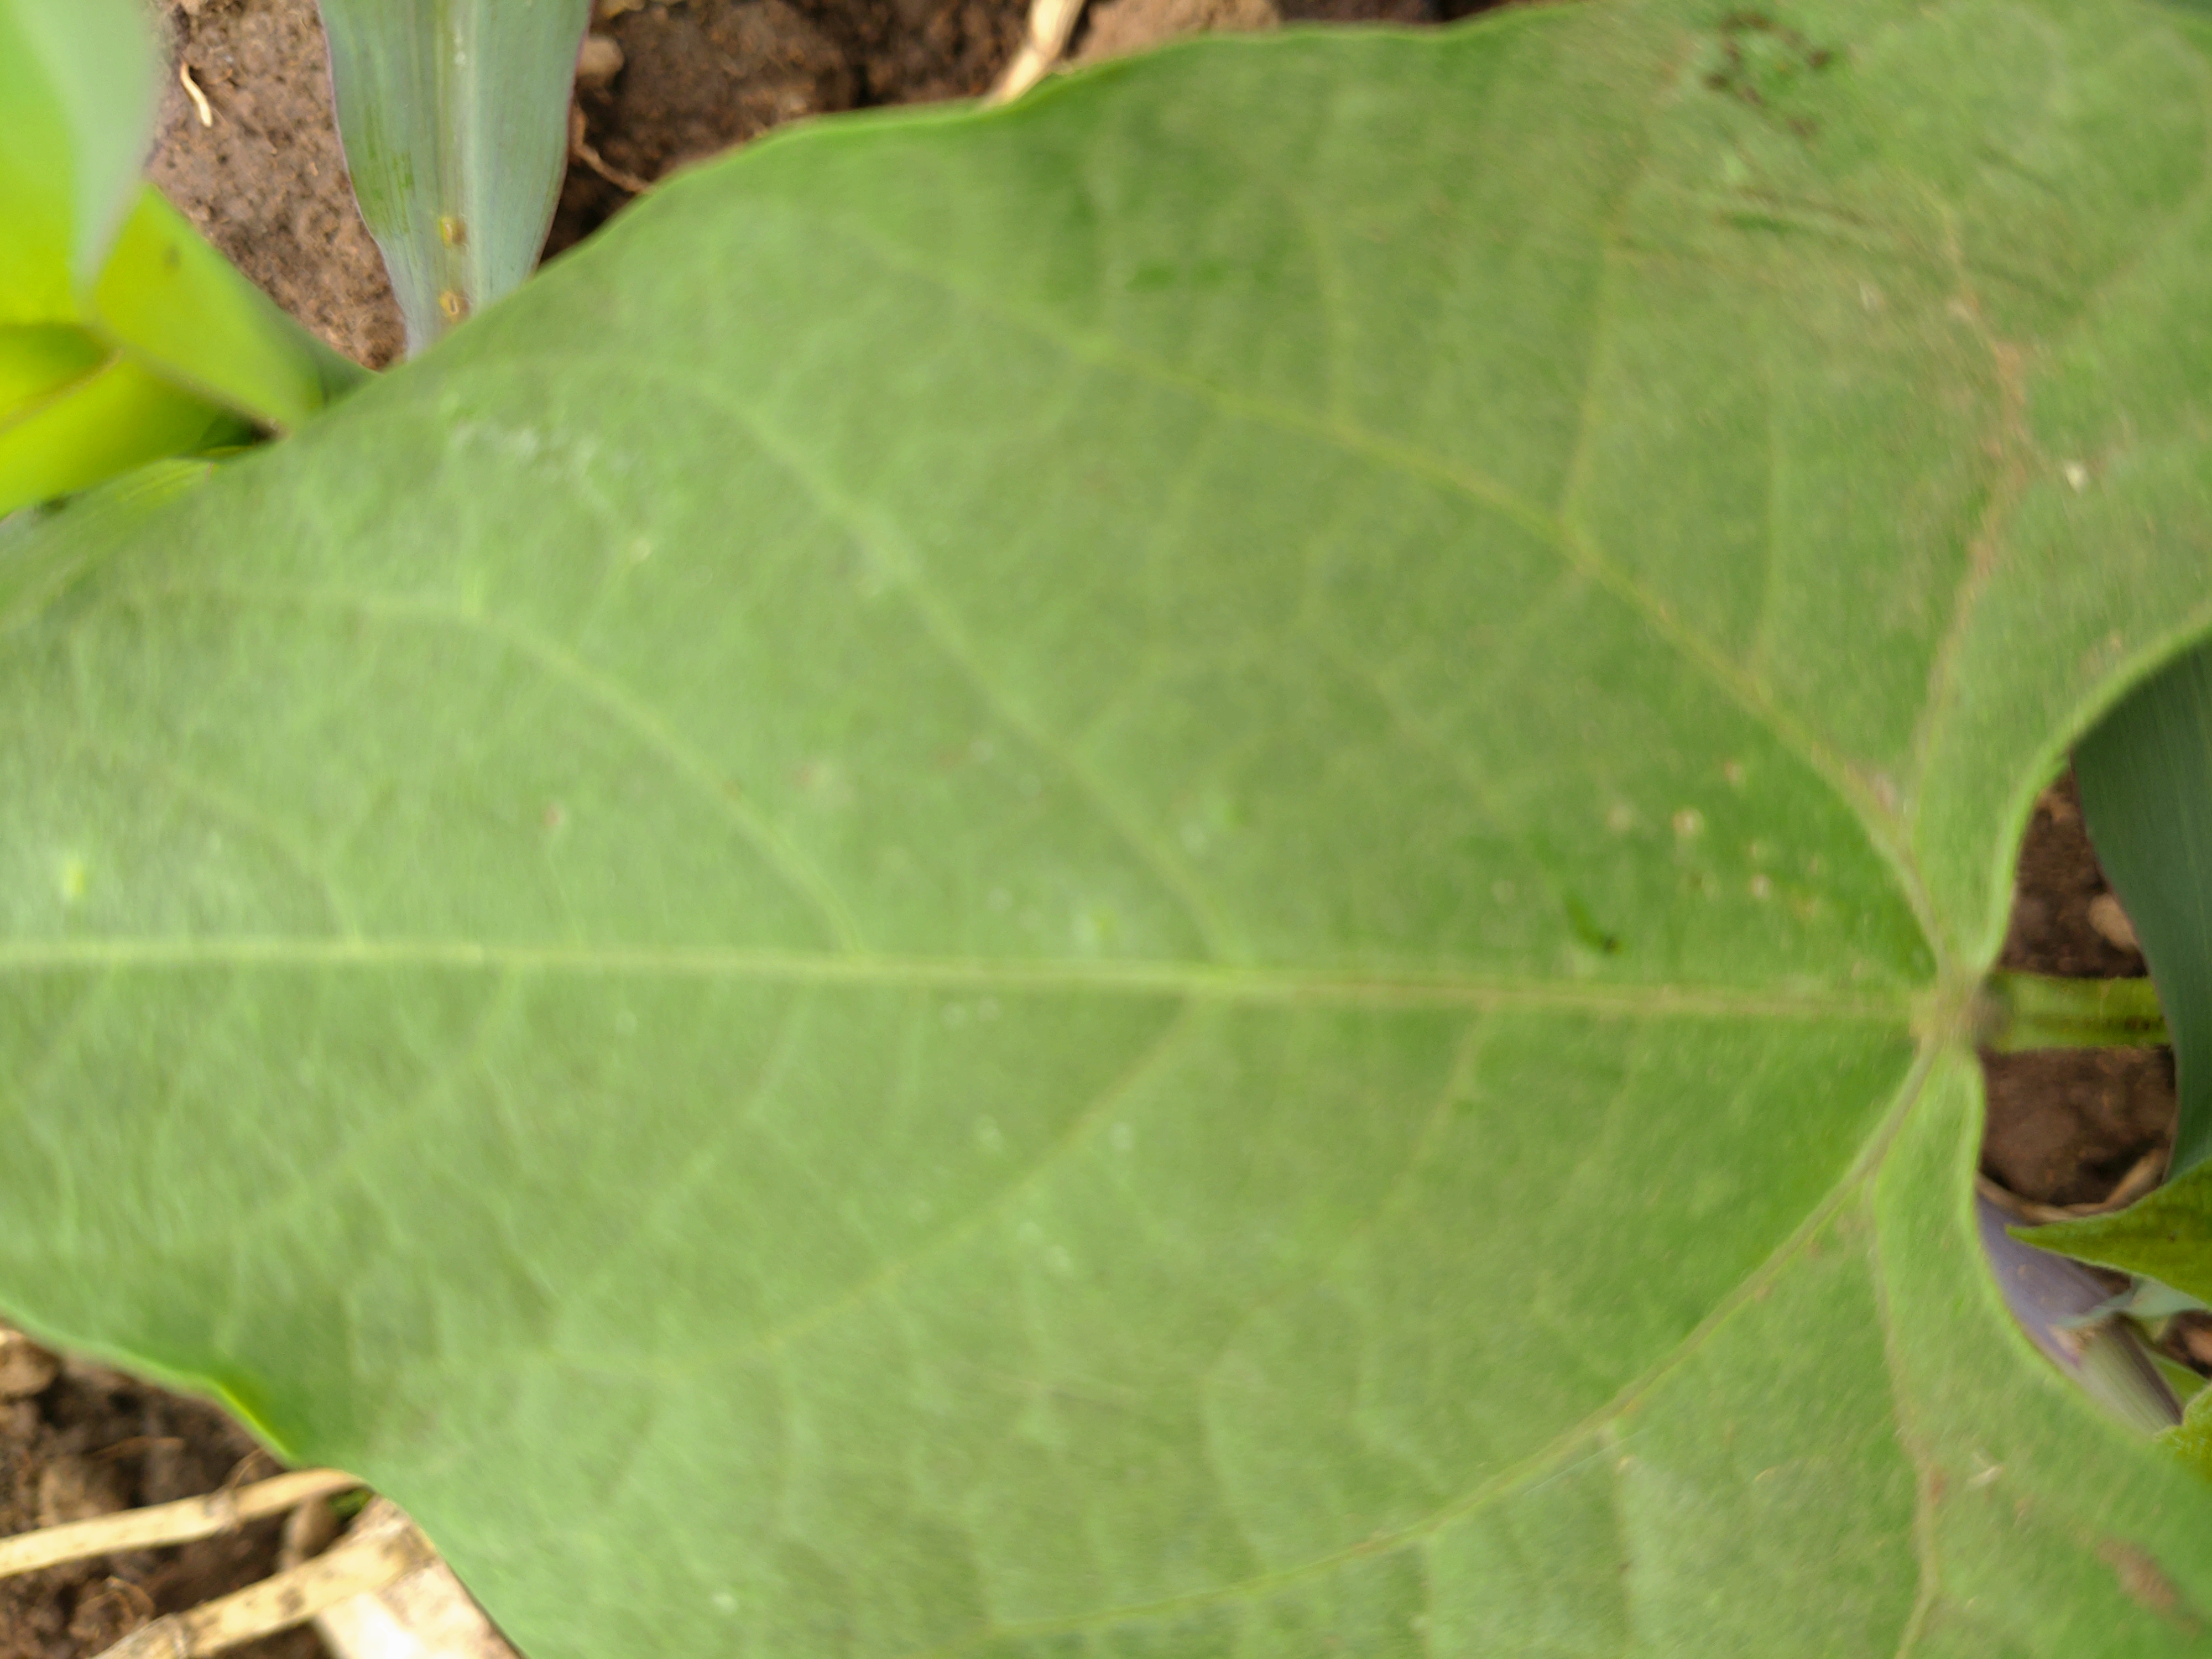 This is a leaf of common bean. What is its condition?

healthy
